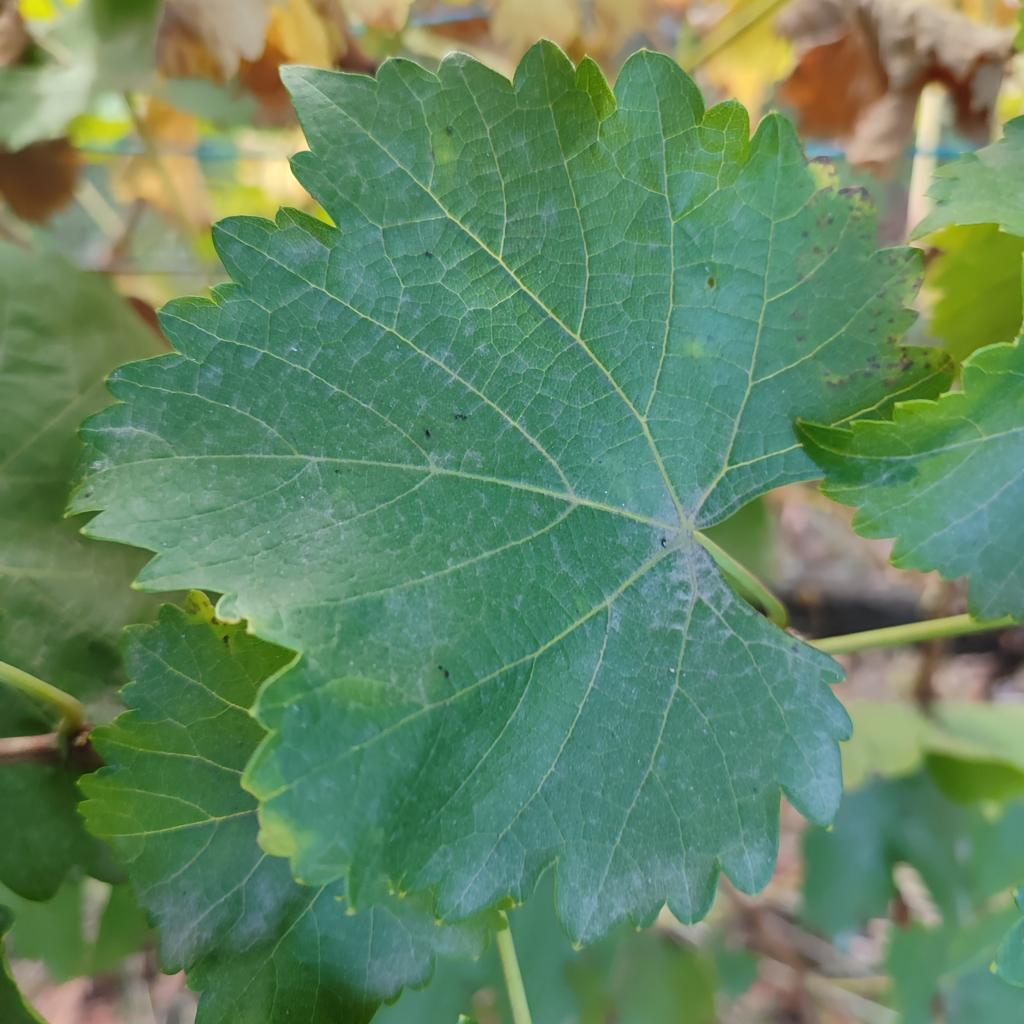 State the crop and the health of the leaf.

grapevine, powdery mildew
